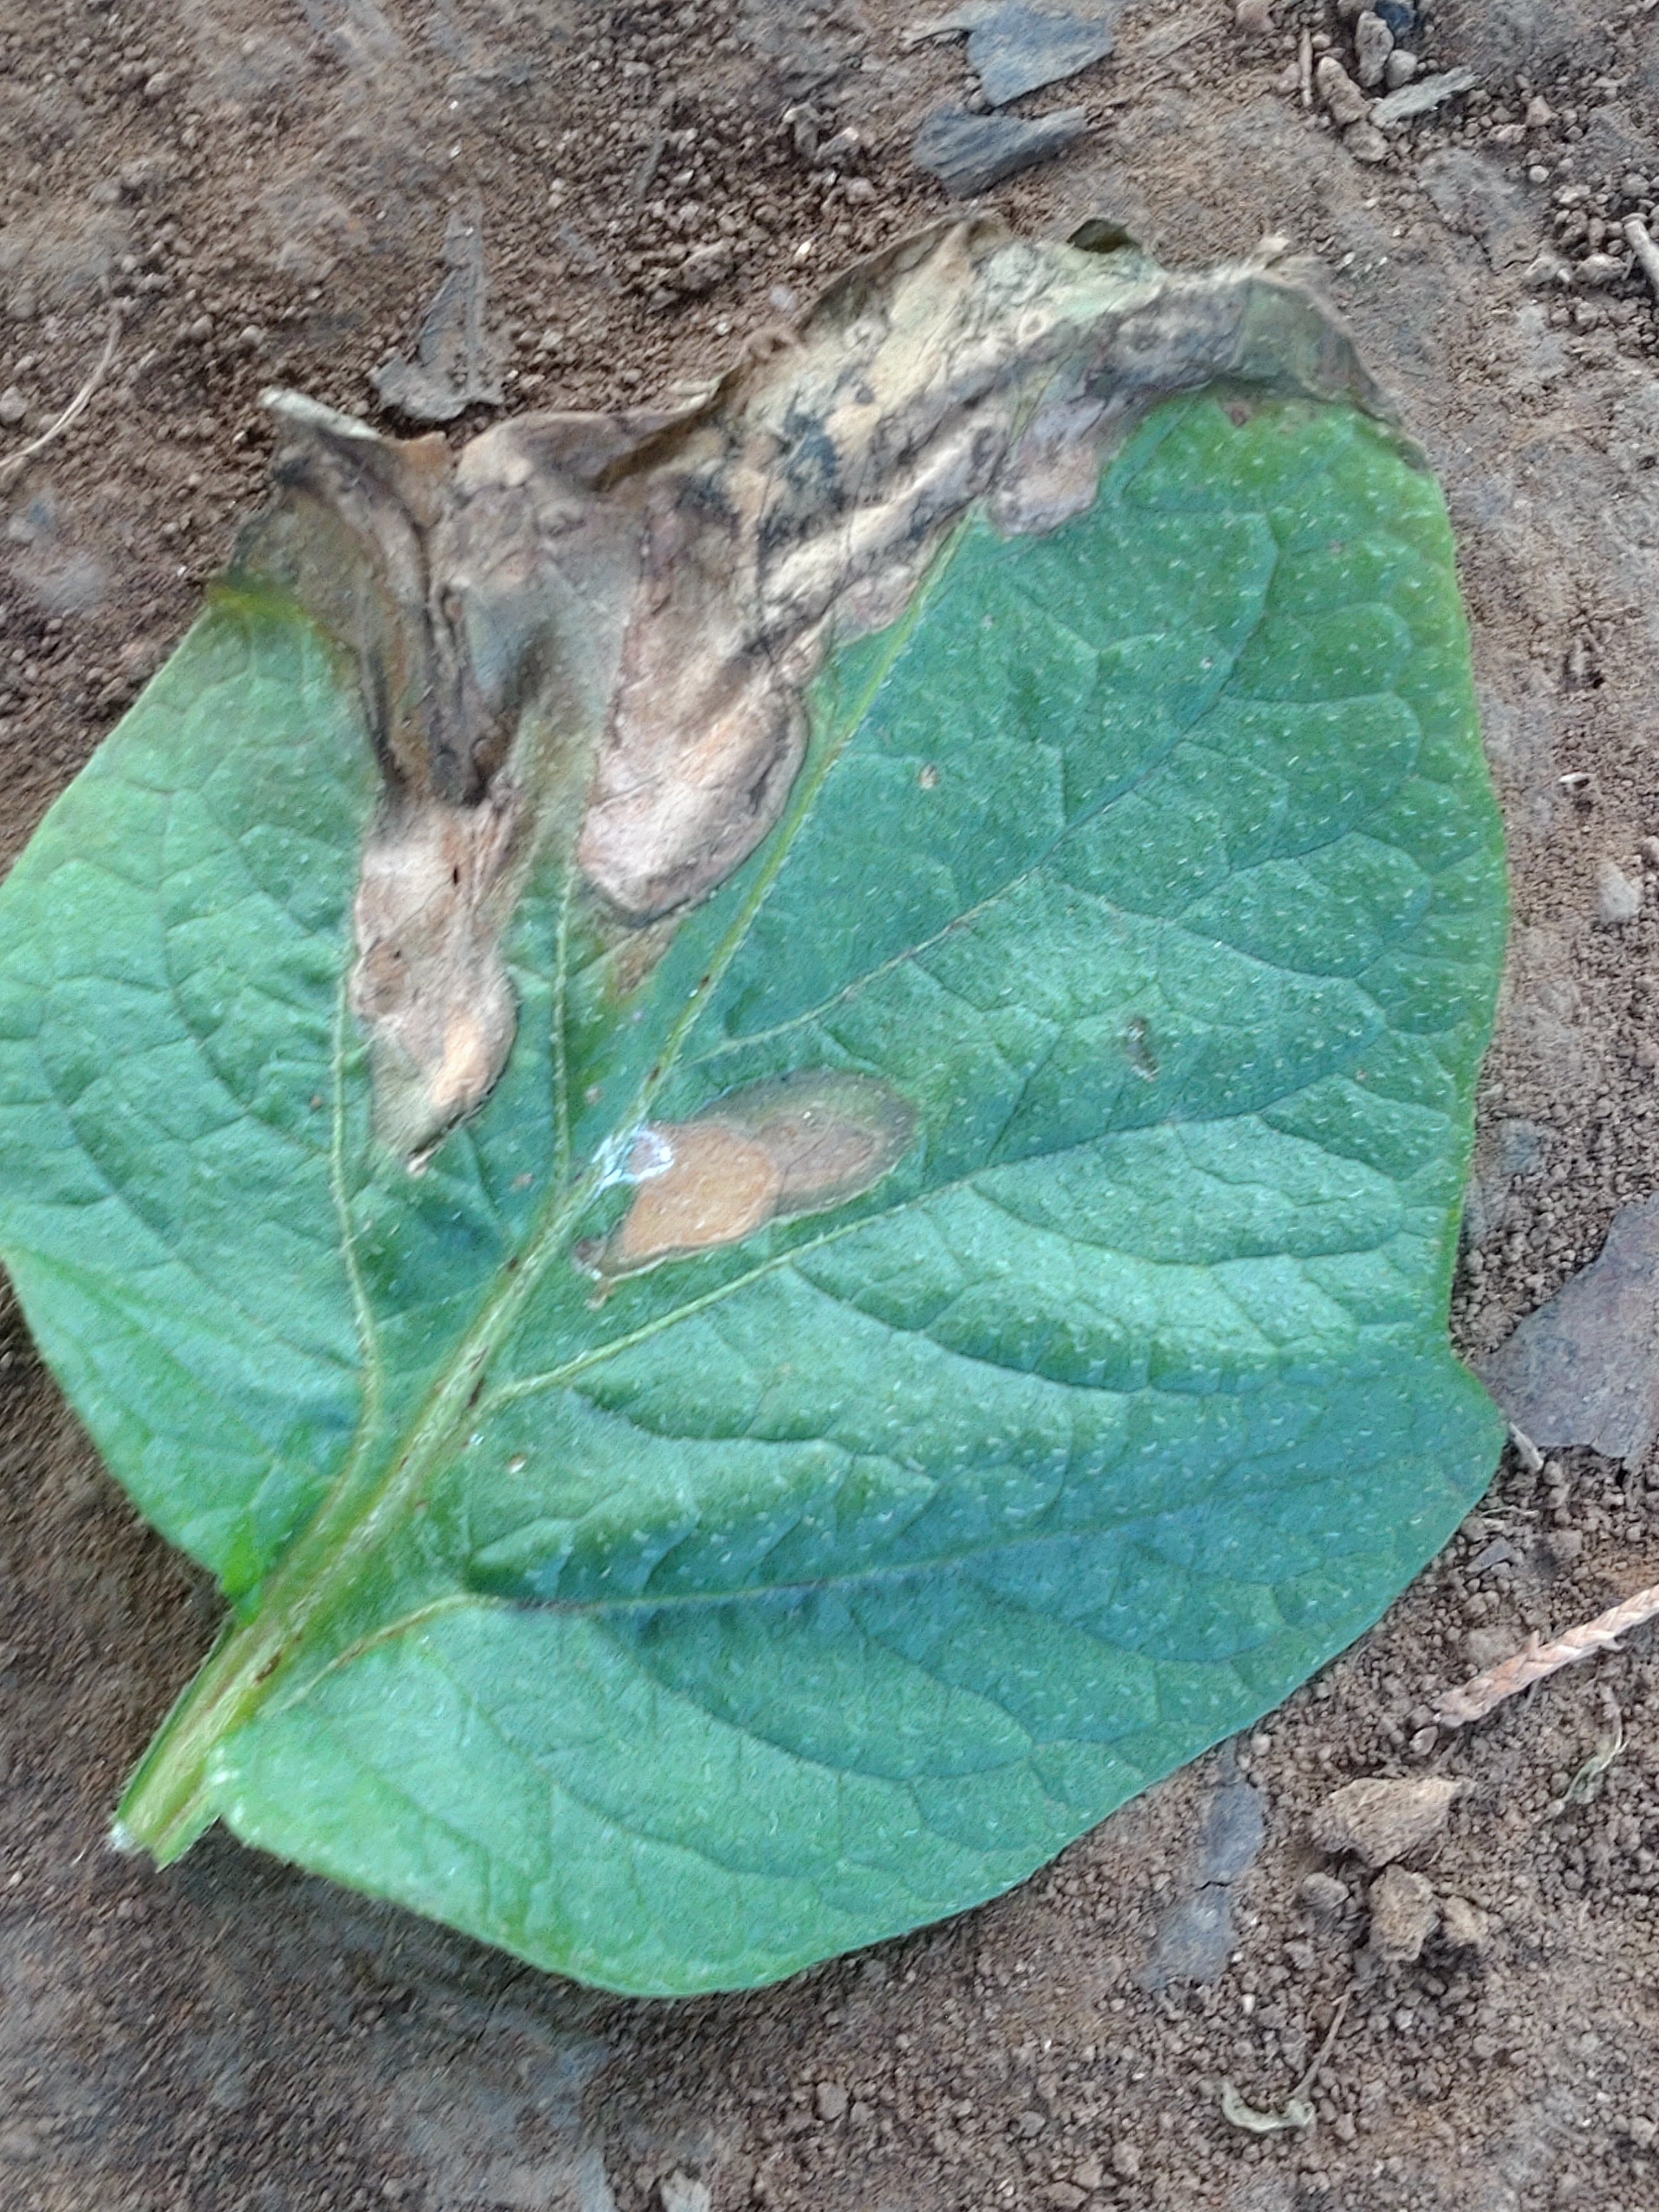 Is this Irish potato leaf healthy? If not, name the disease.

early blight
